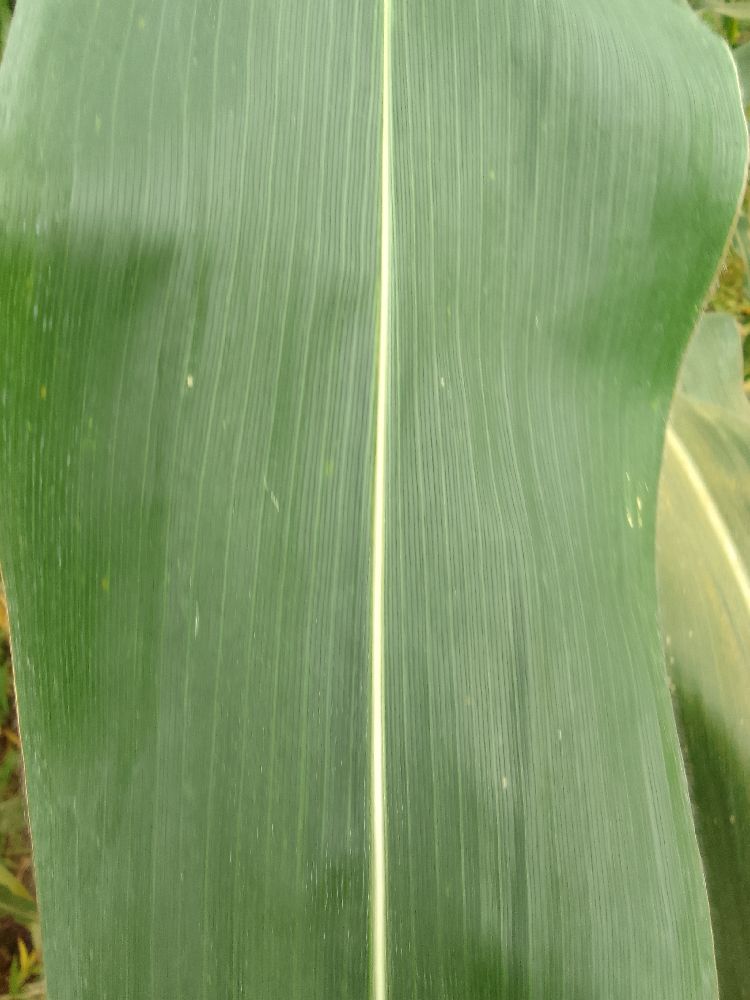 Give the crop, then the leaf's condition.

maize, healthy
